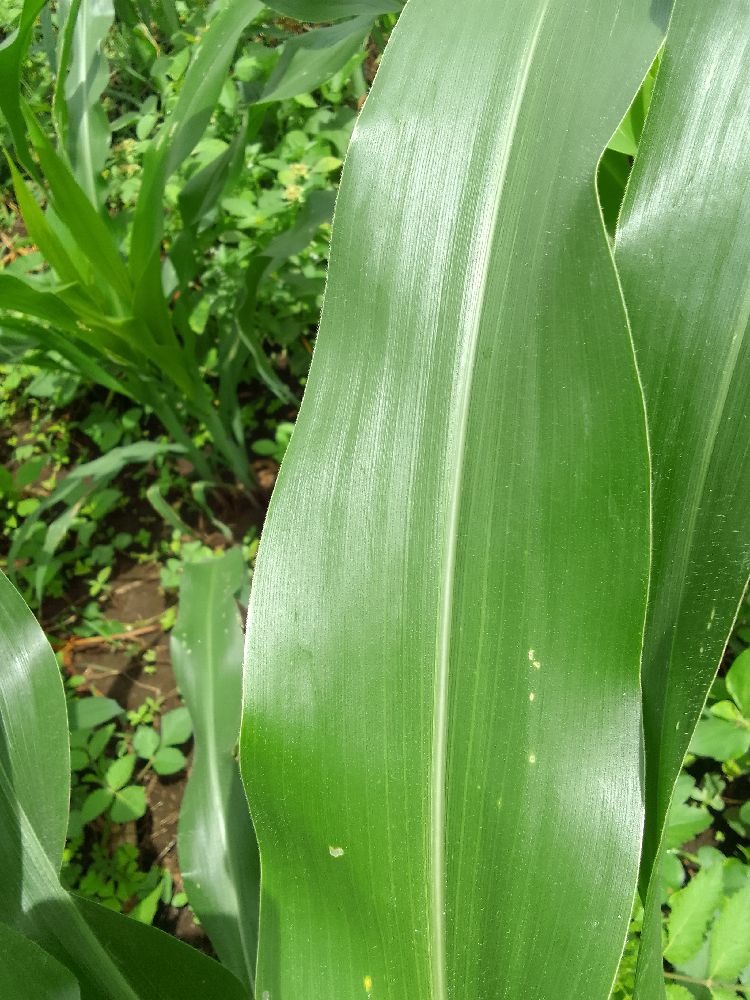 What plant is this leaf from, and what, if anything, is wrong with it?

maize, healthy
